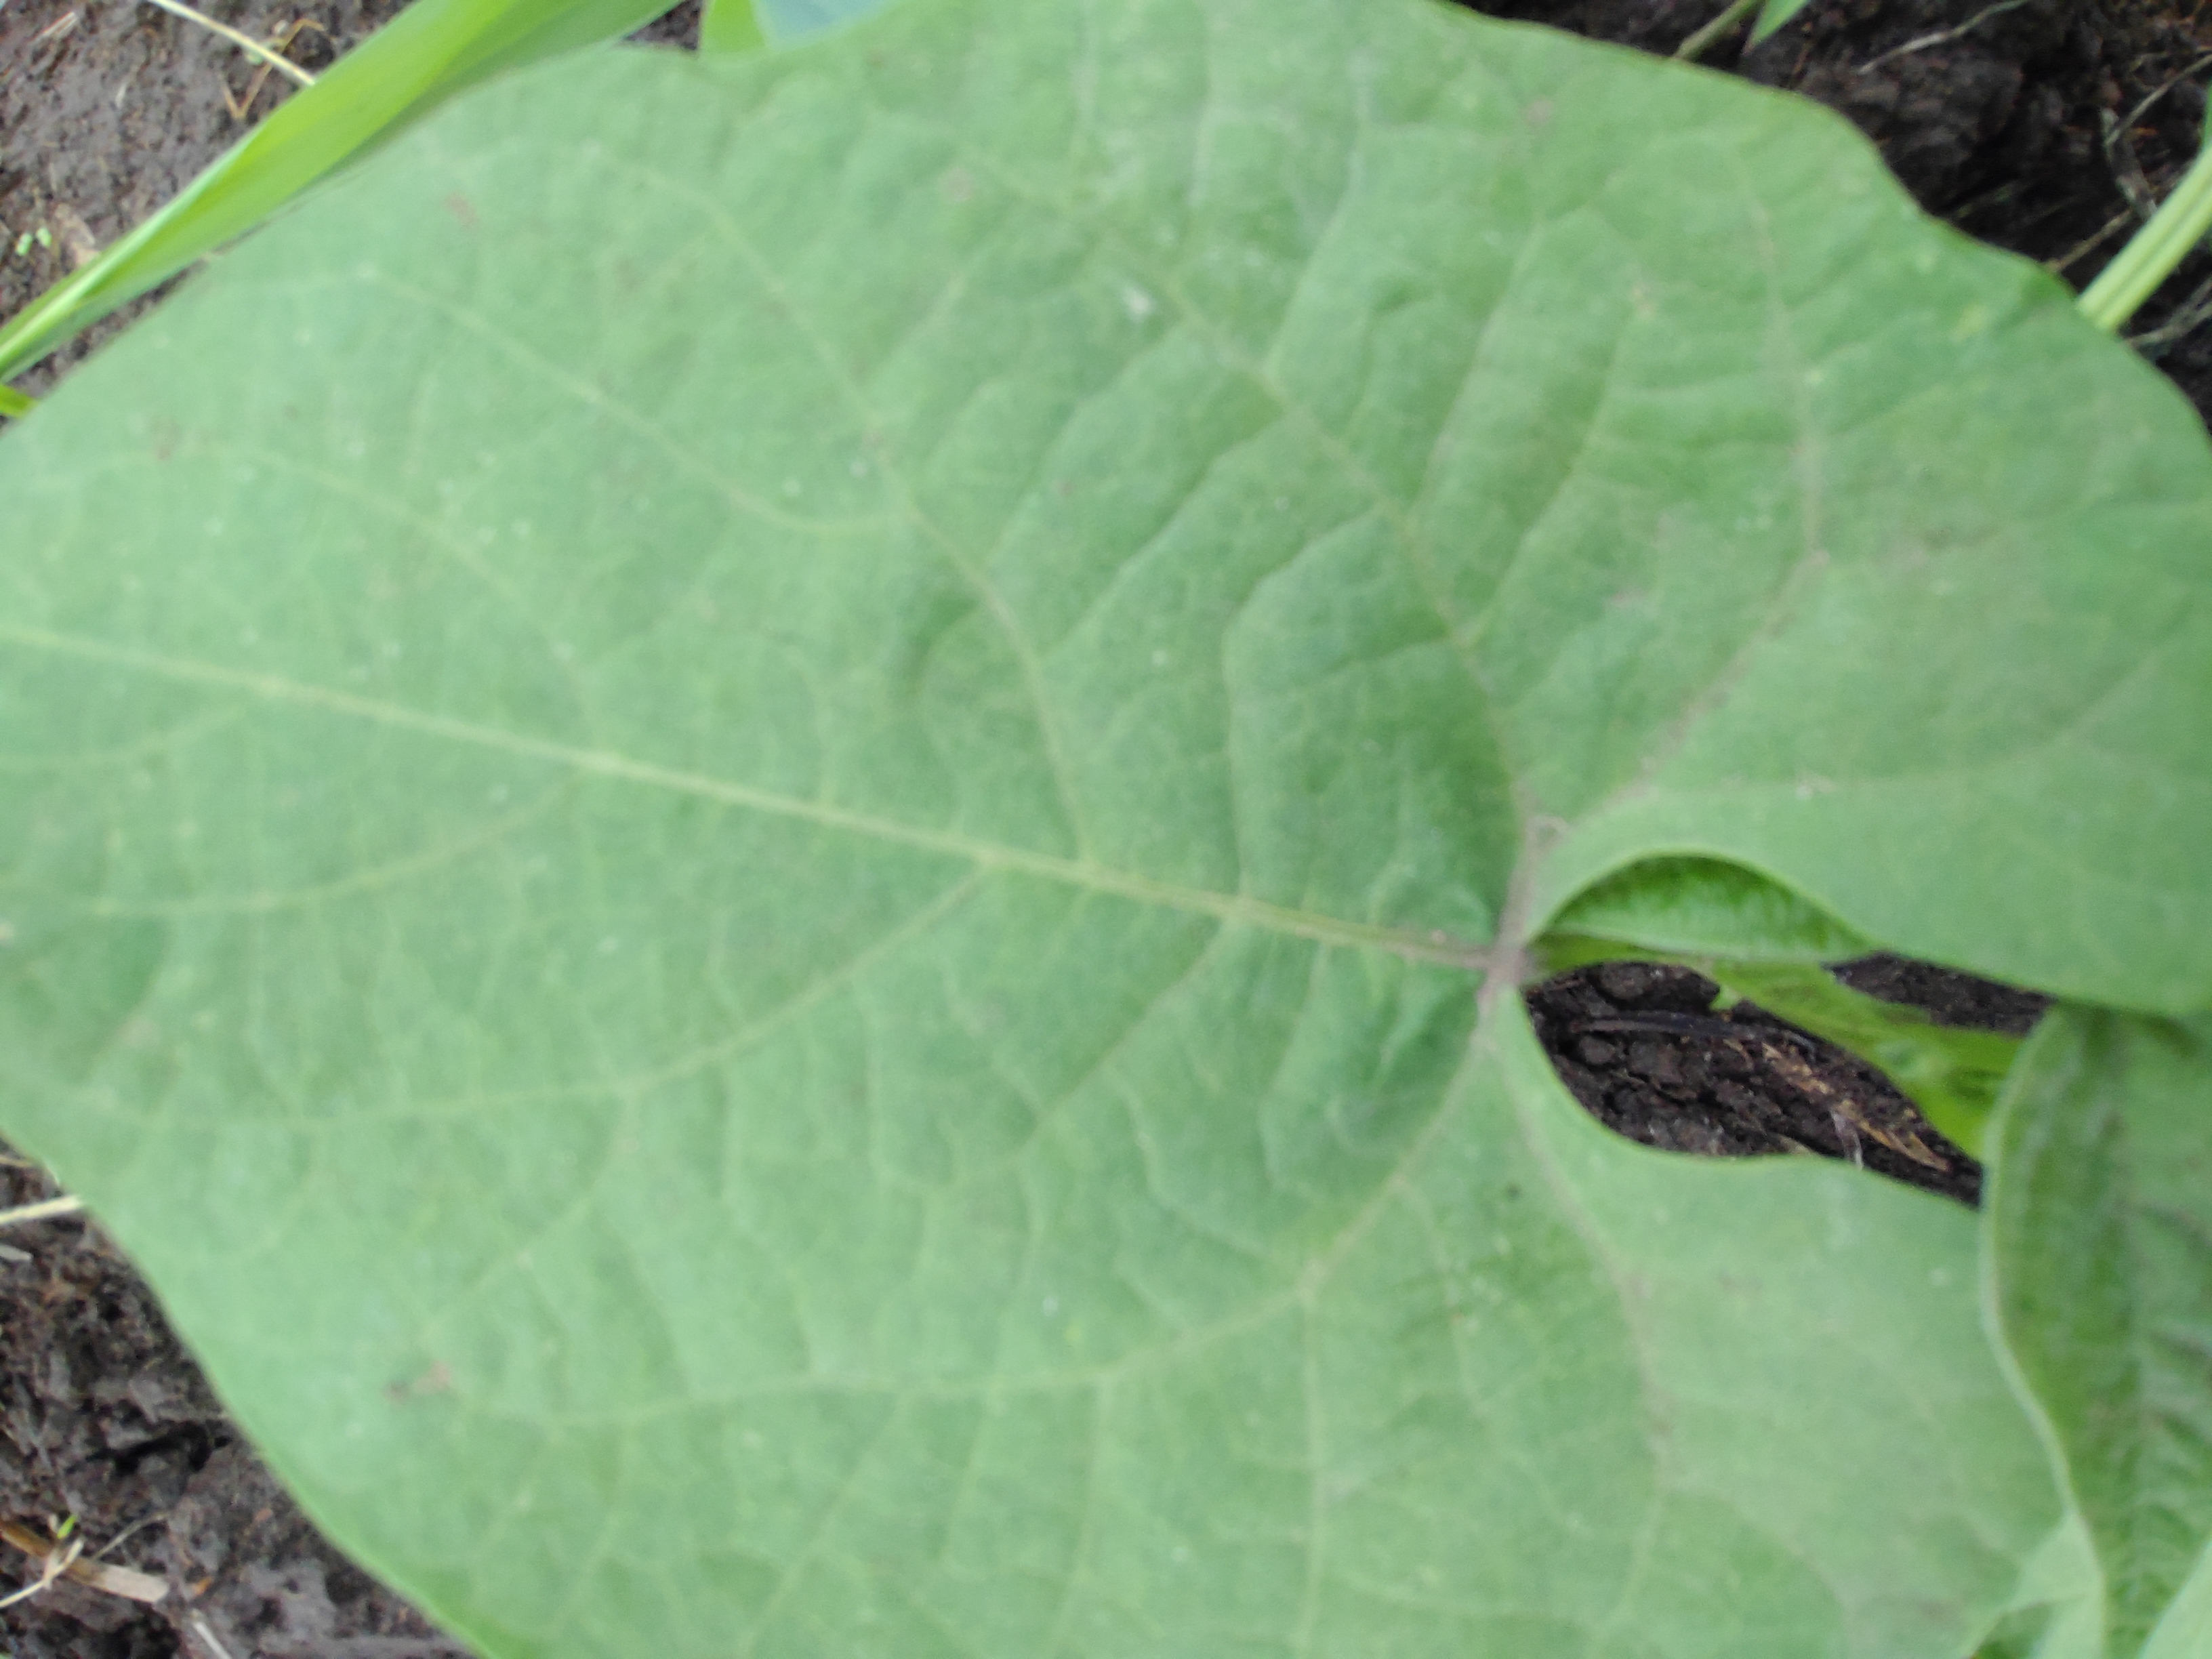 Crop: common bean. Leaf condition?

healthy
